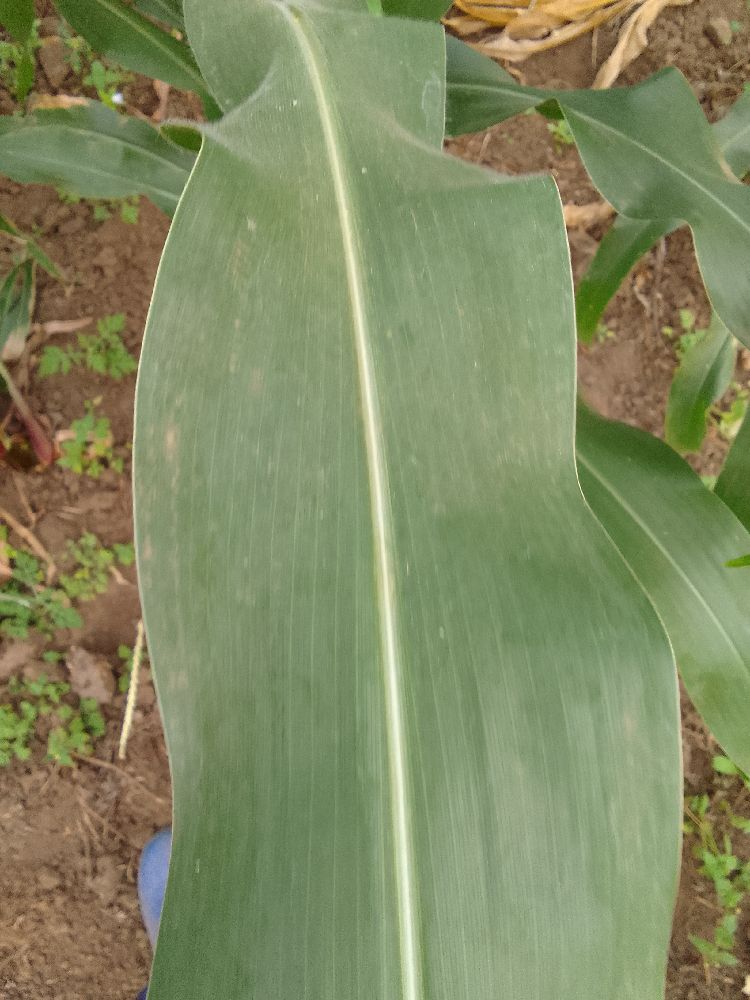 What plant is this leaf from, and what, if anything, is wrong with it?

maize, healthy
